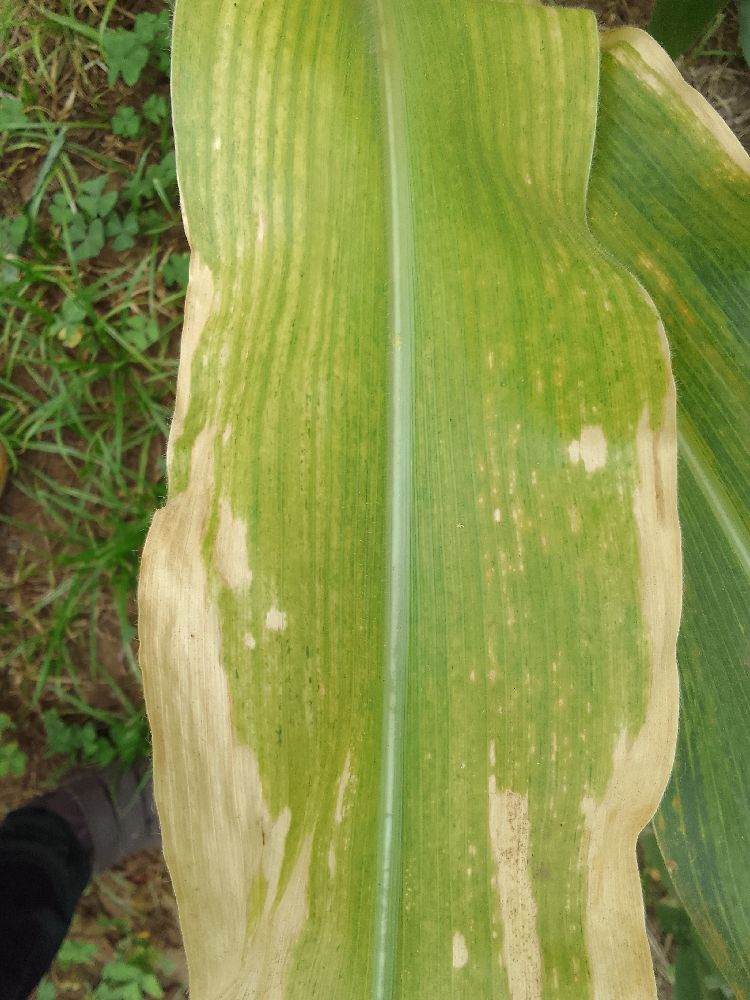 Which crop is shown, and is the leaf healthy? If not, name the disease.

maize, maize lethal necrosis
